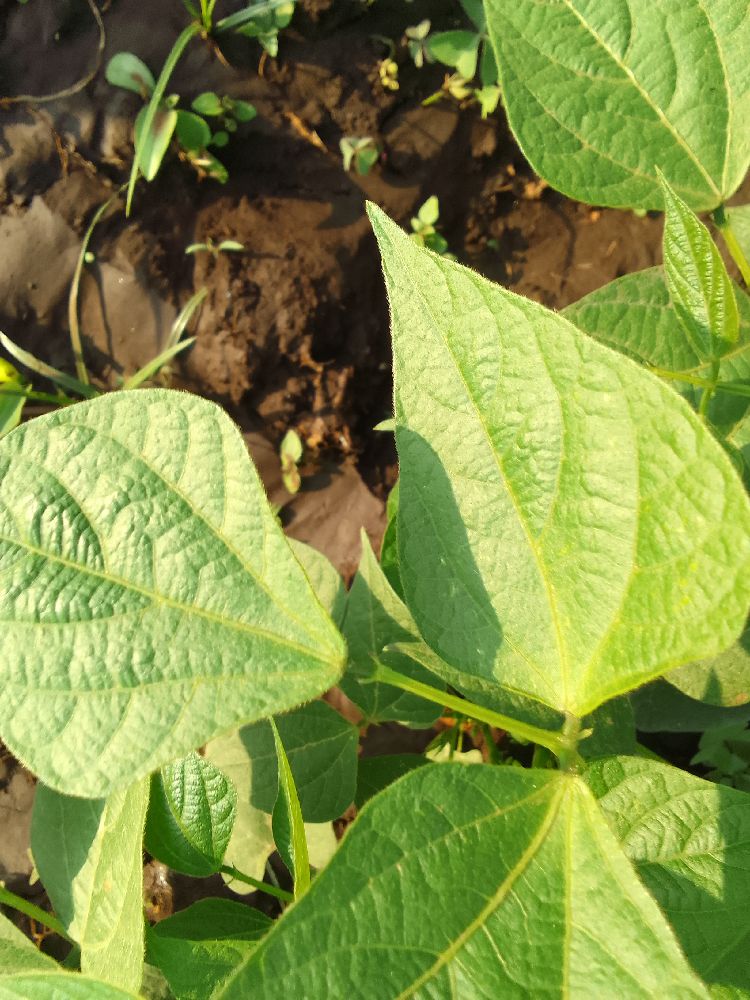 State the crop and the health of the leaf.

common bean, healthy
